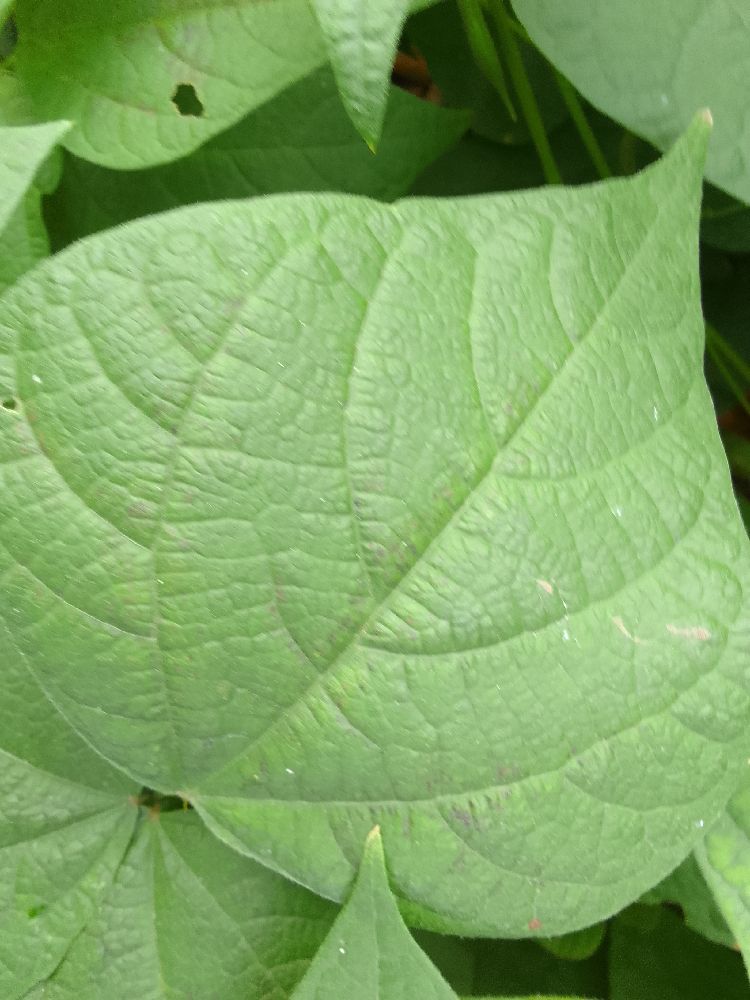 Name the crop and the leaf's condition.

common bean, healthy
